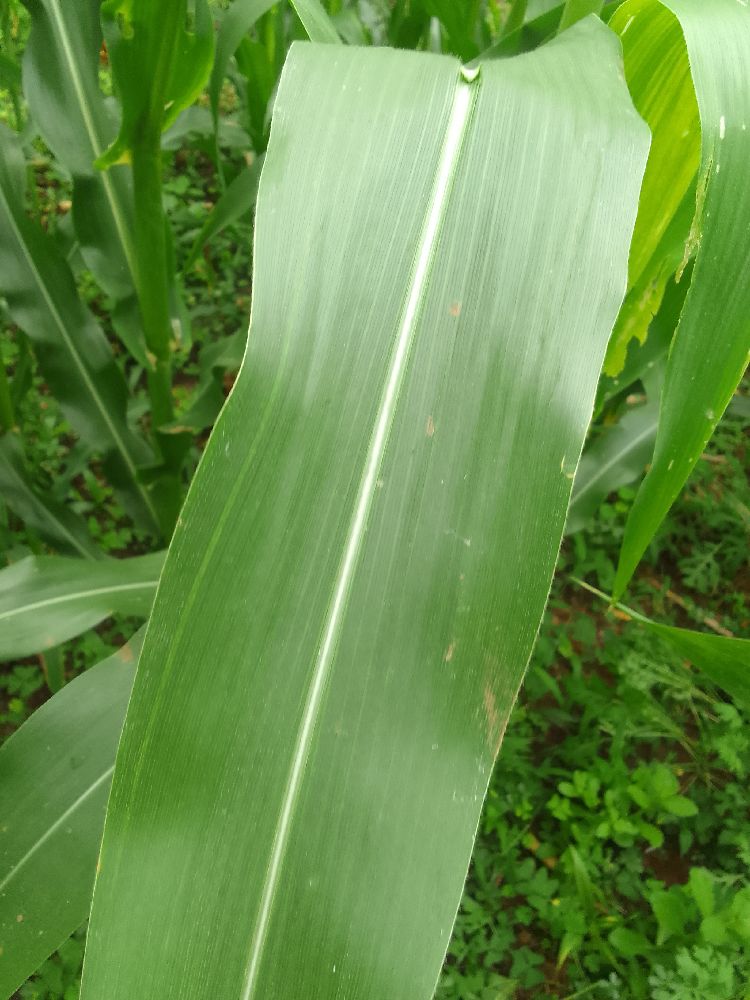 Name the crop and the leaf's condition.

maize, healthy
